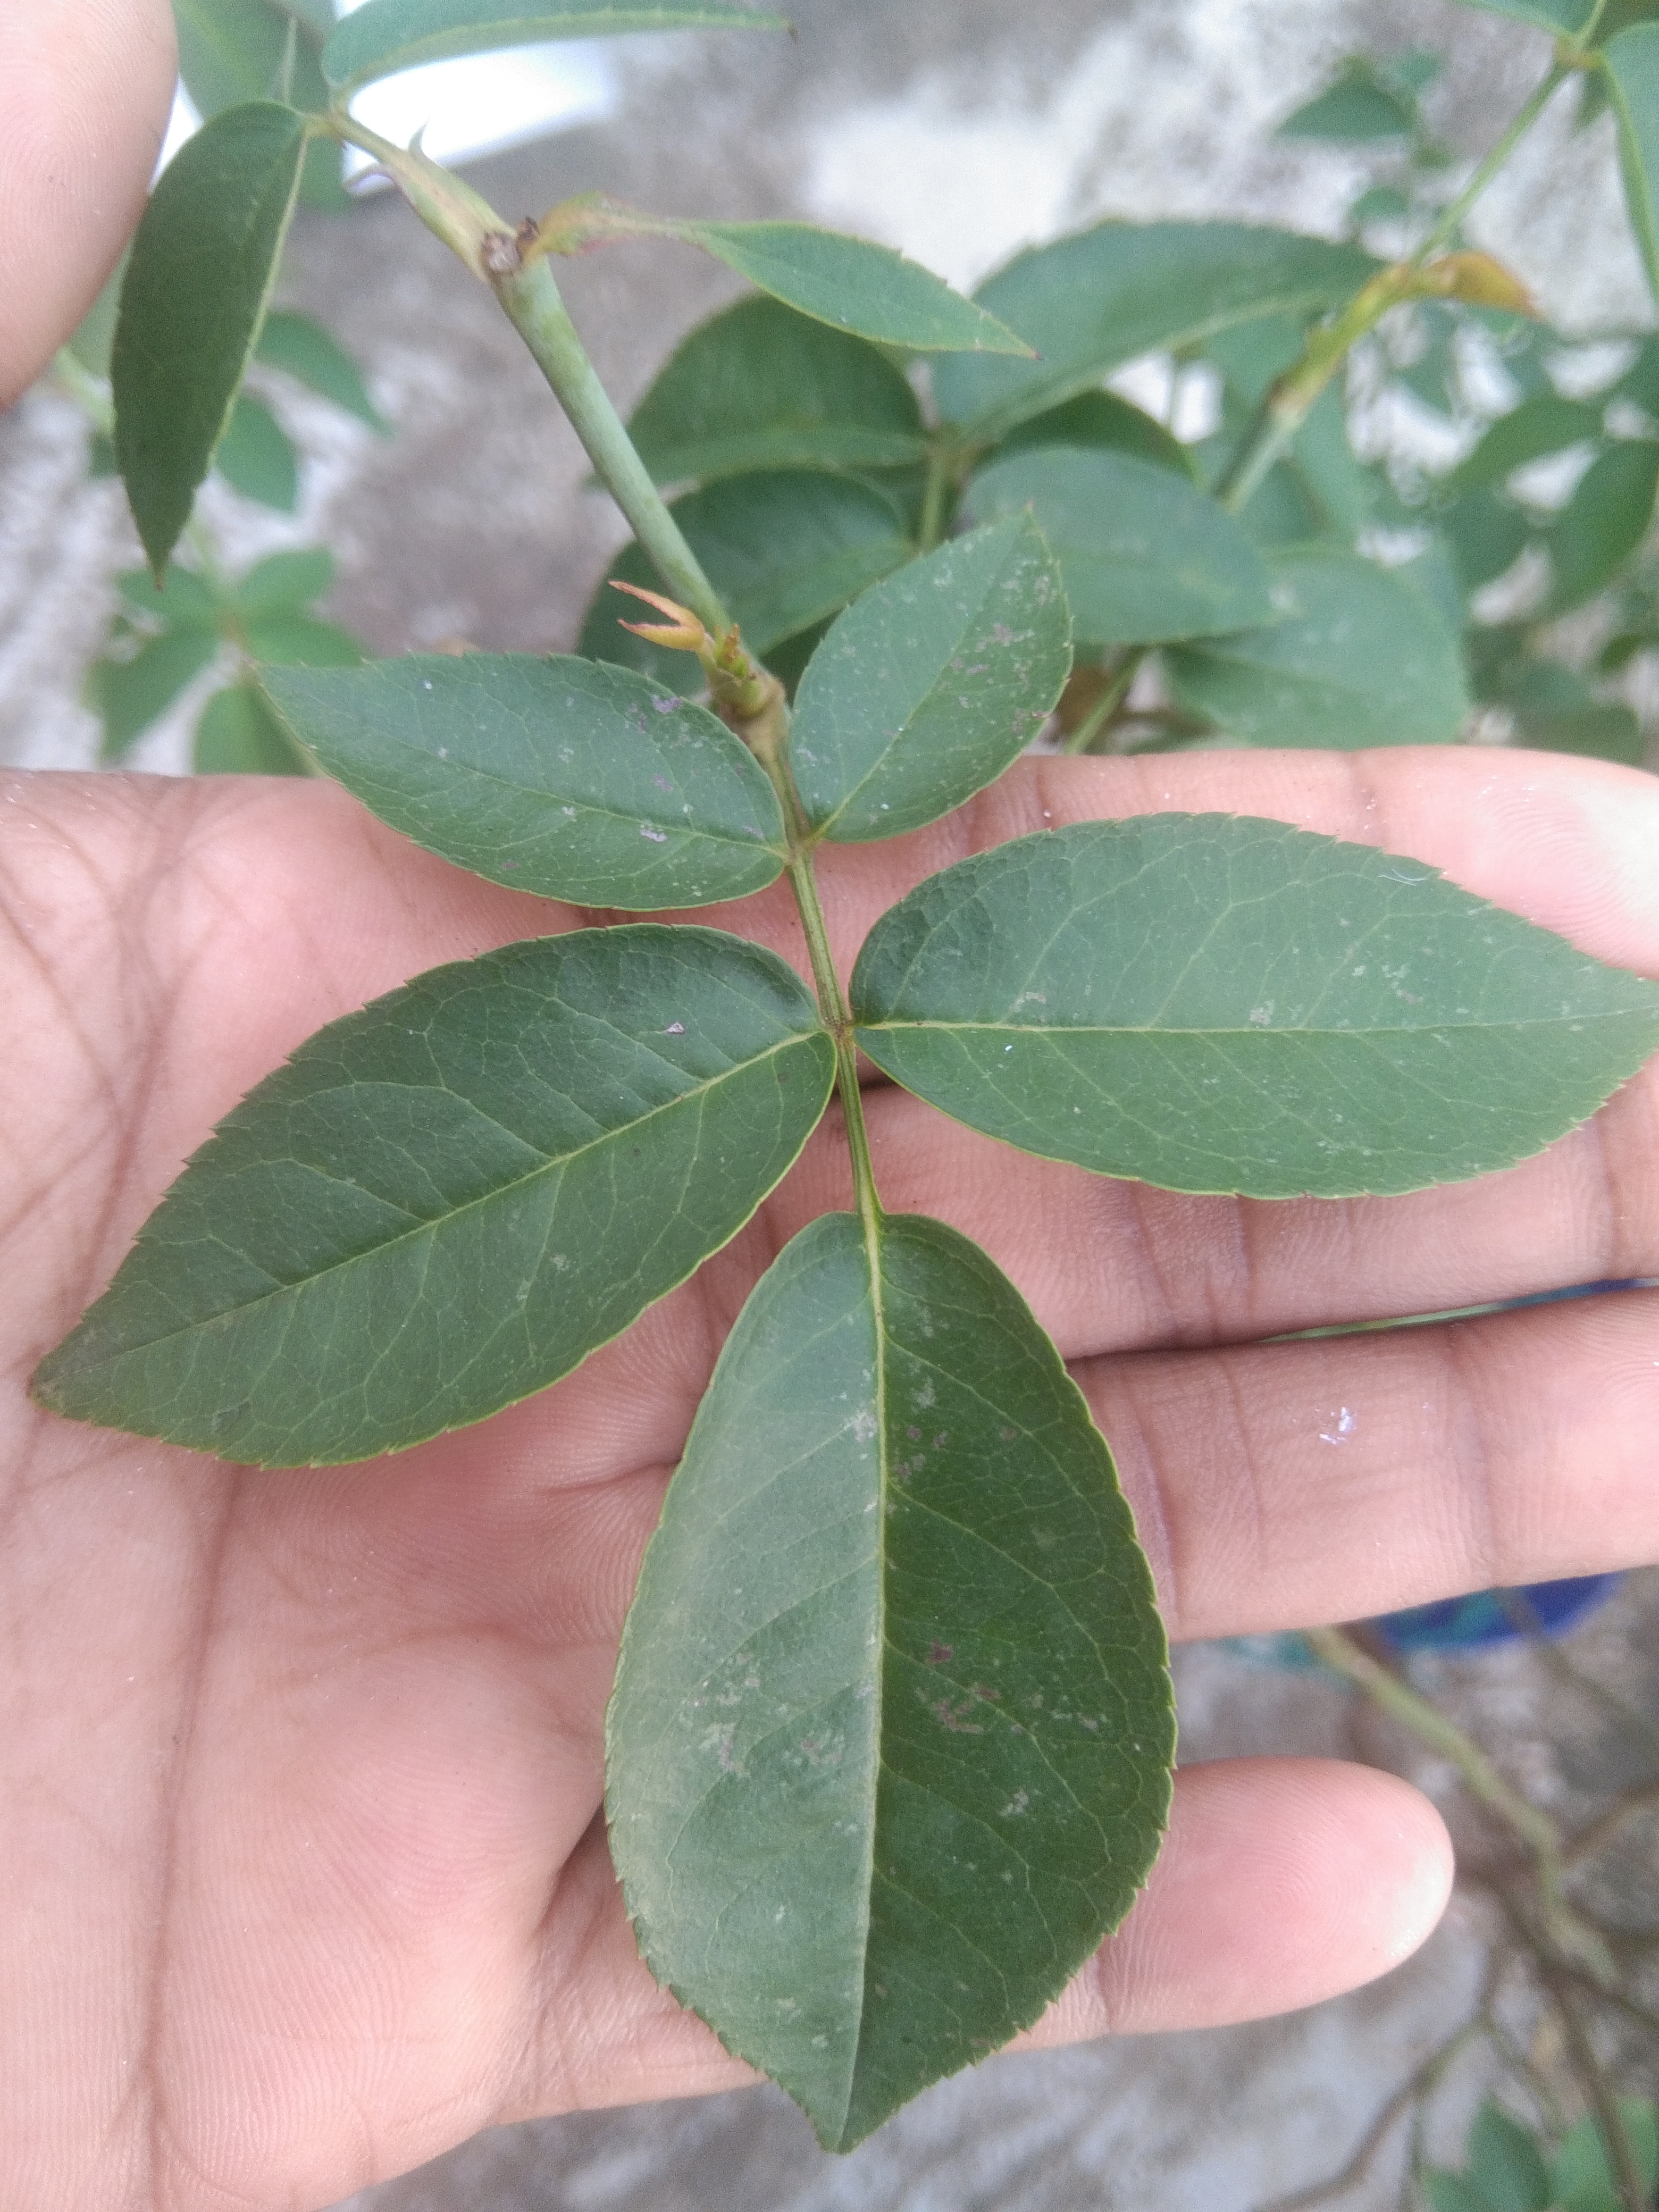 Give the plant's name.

rose
